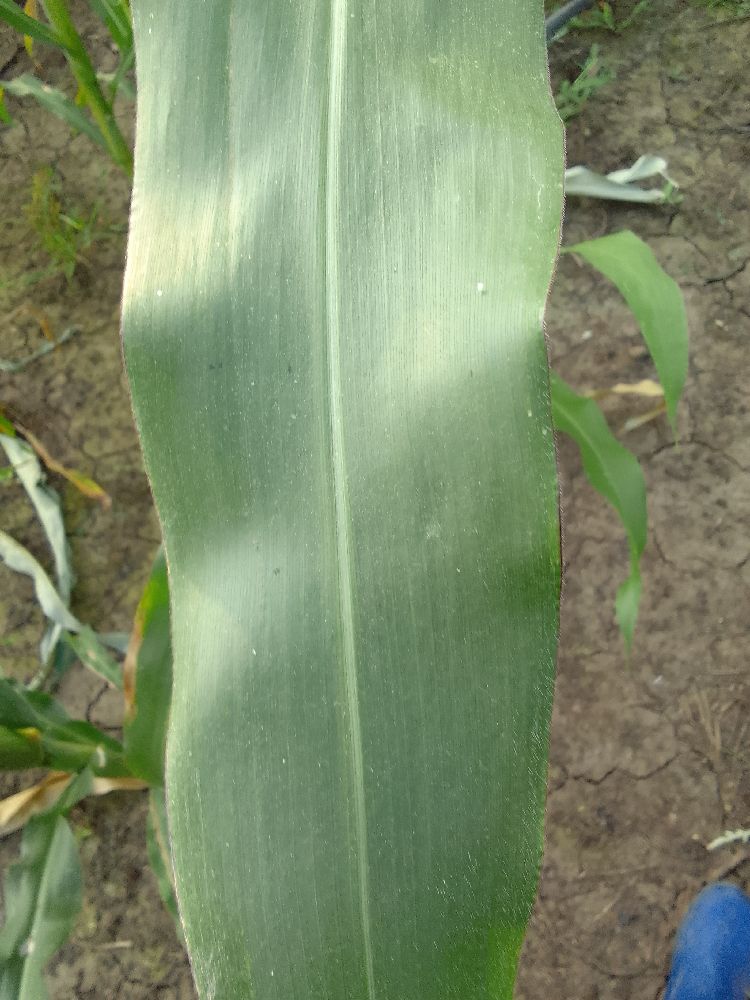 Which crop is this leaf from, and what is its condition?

maize, healthy
